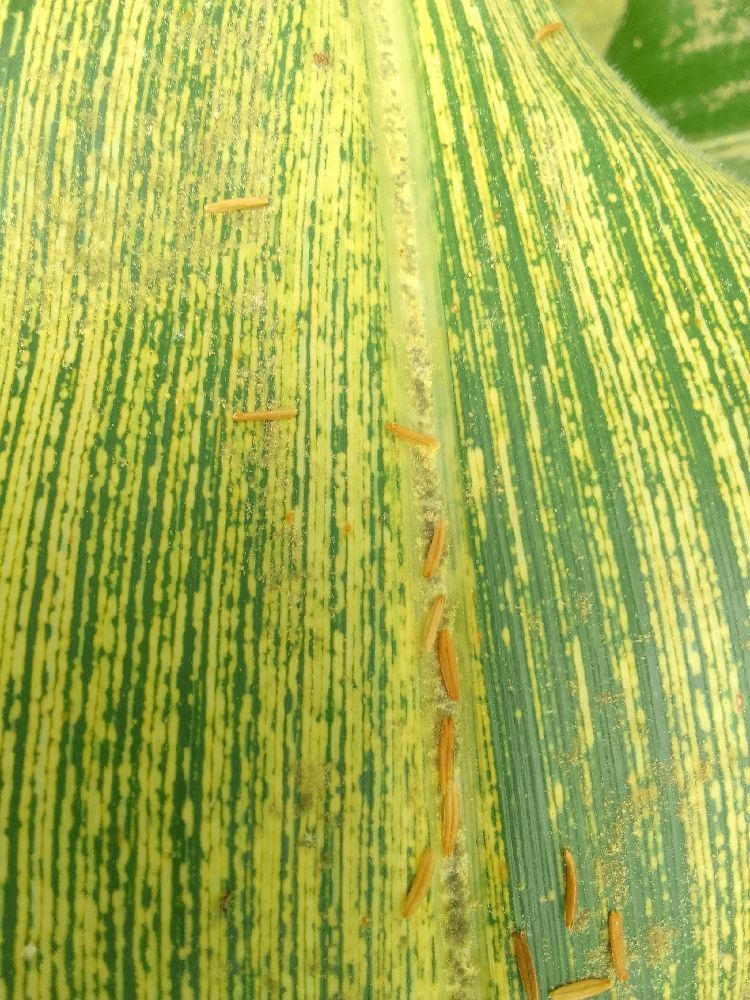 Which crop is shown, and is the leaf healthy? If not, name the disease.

maize, maize streak virus
